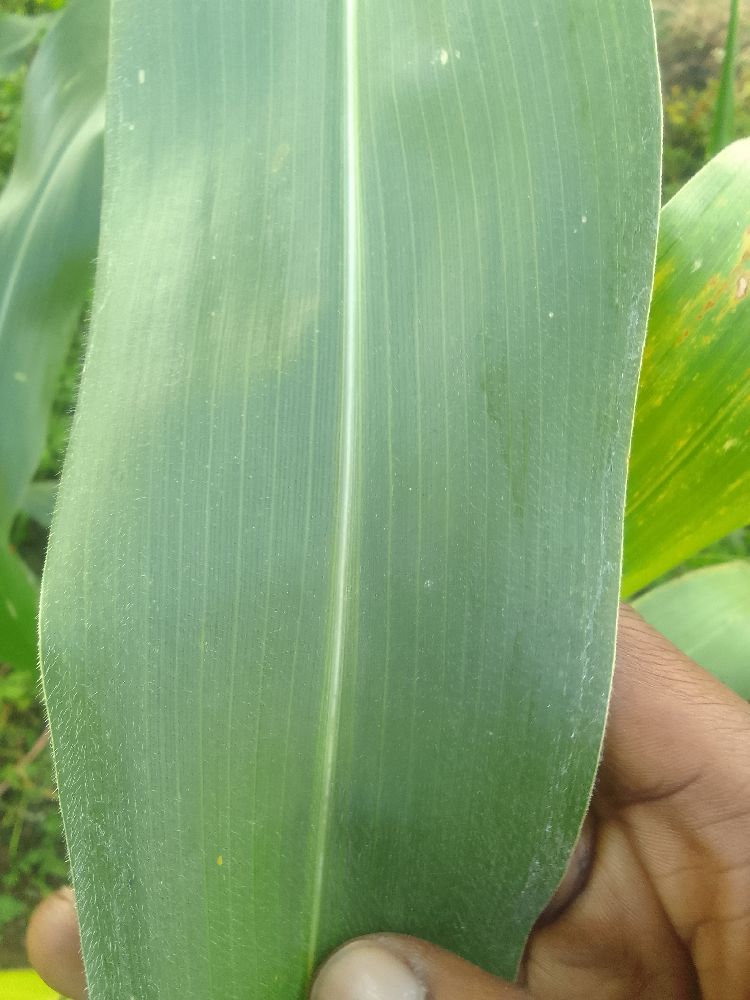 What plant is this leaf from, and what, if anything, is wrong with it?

maize, healthy
